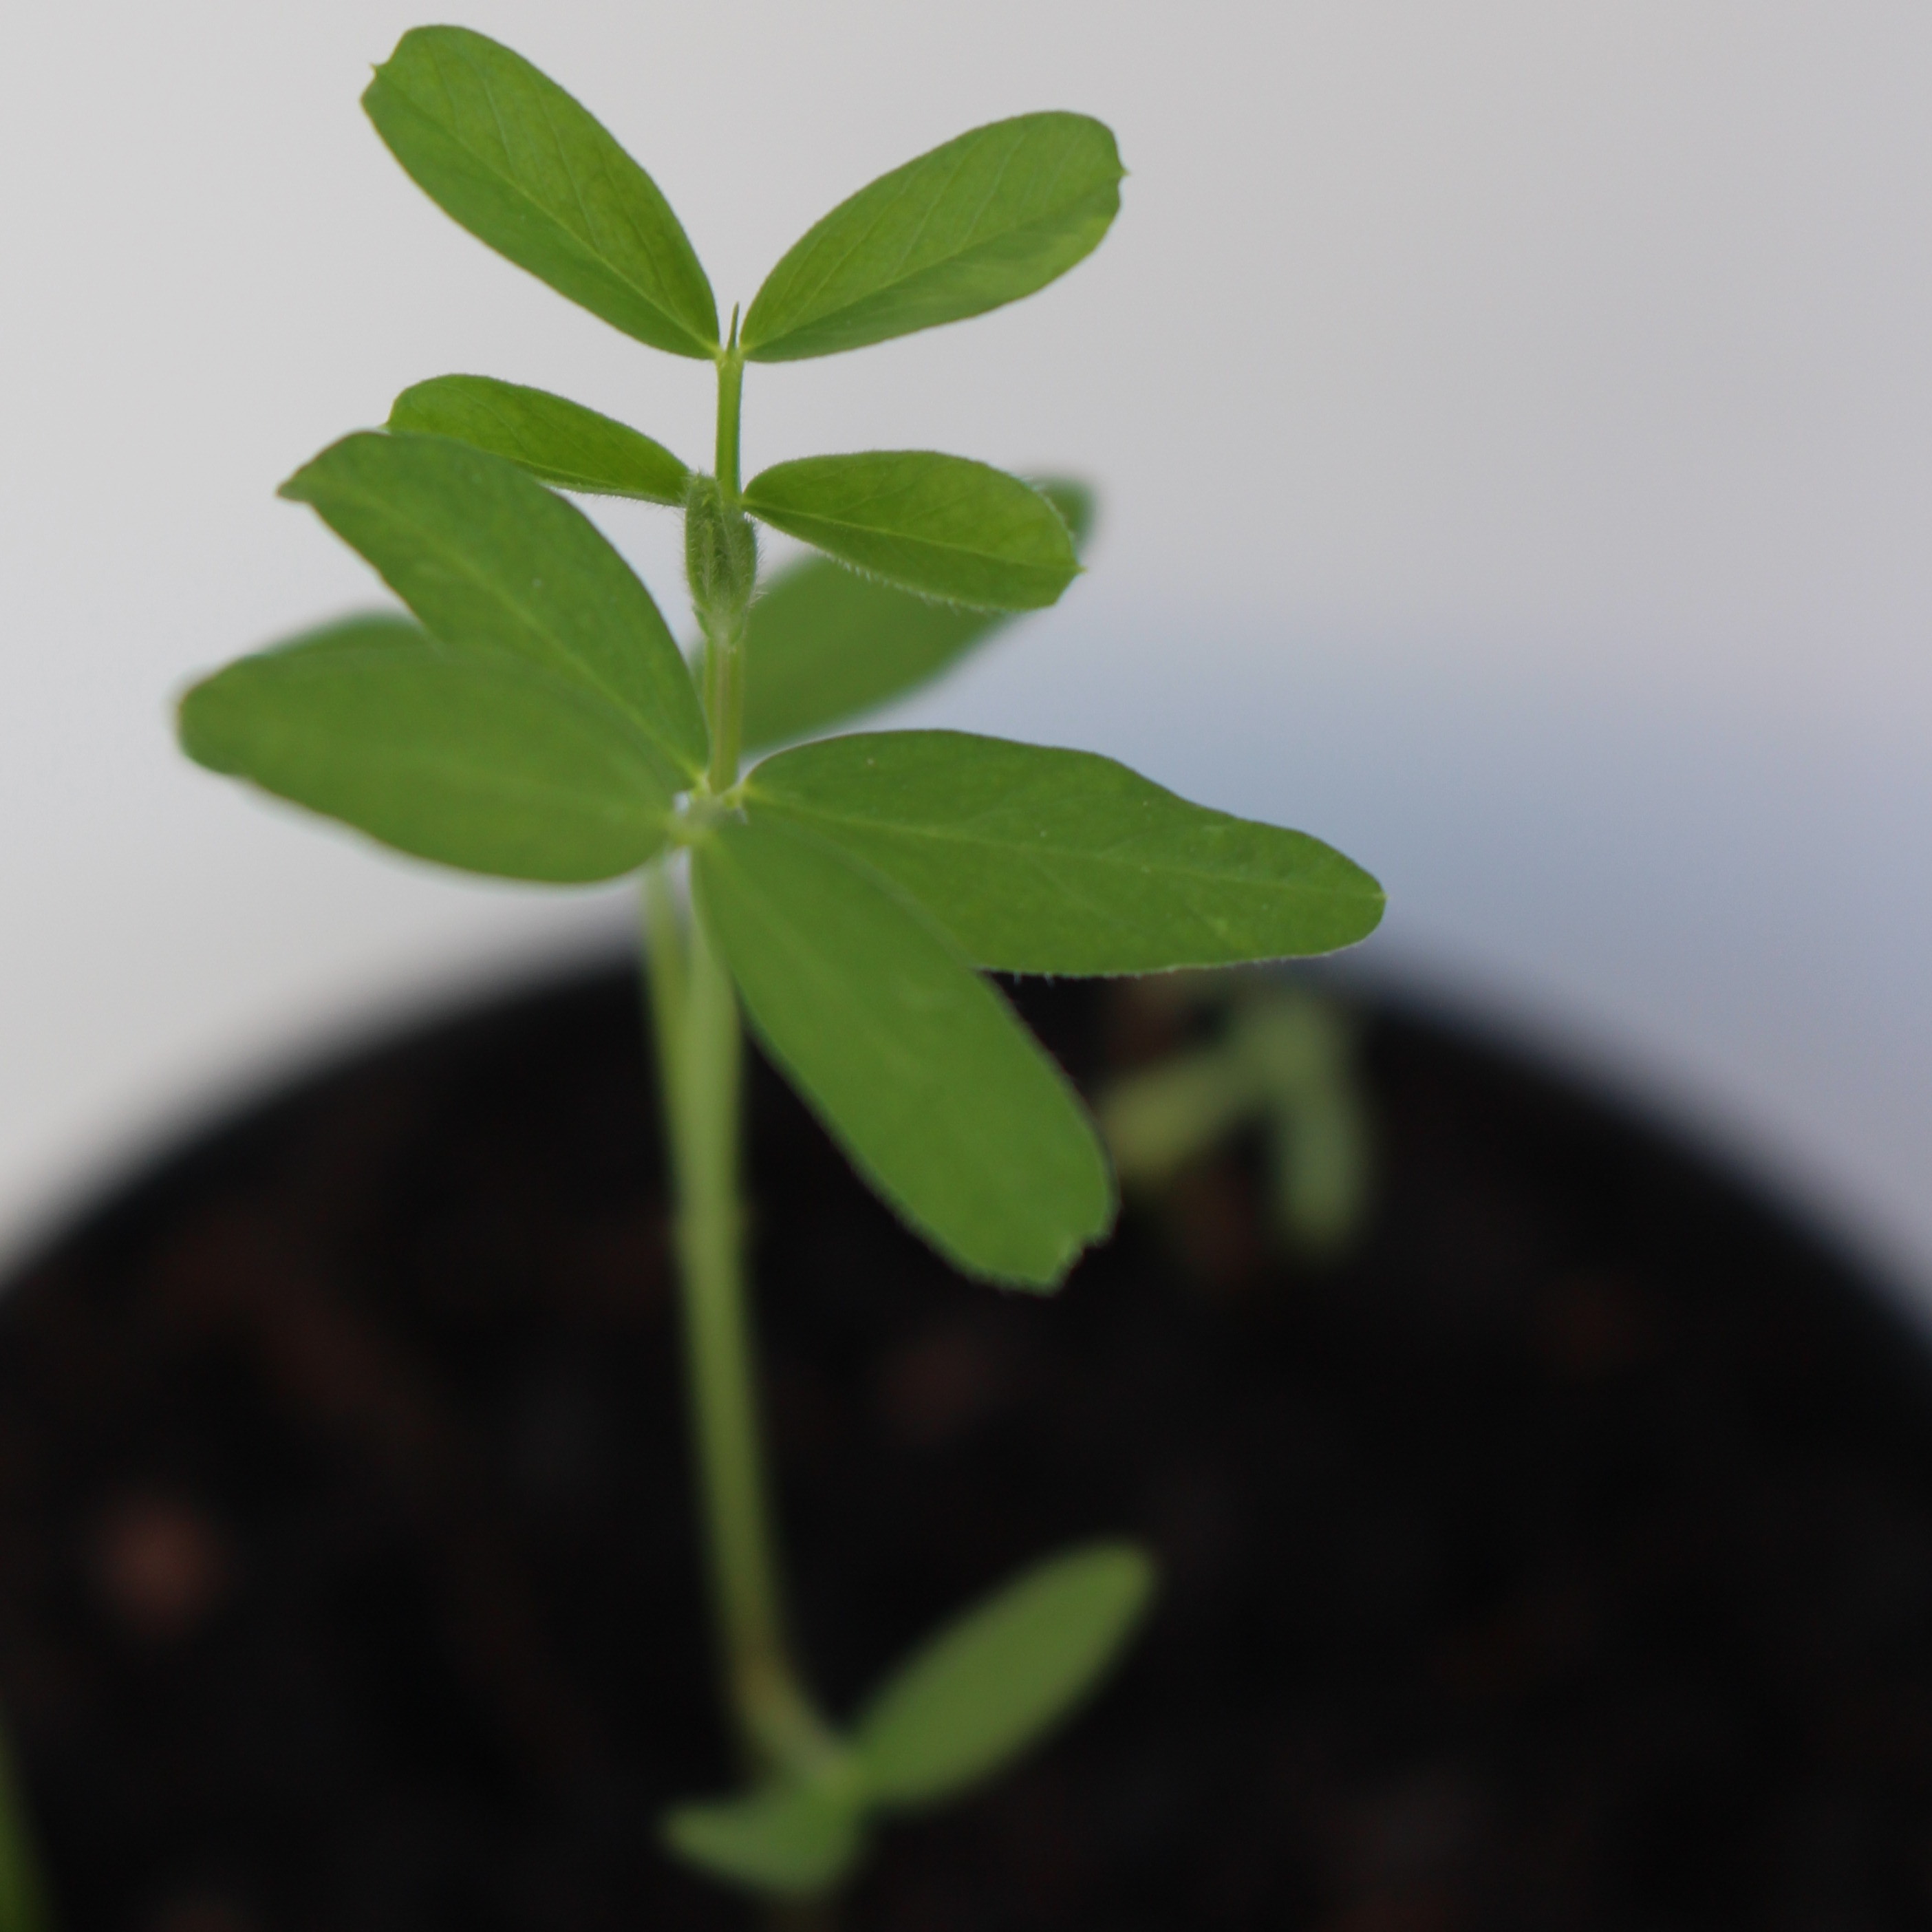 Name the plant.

Vicia sativa
